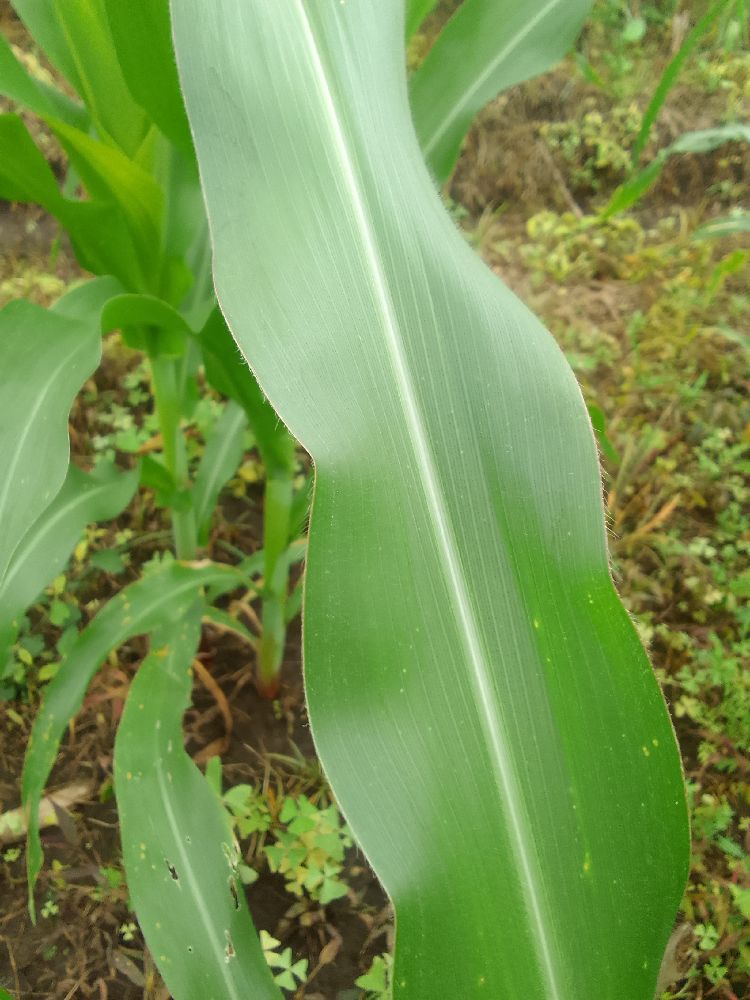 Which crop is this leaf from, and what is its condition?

maize, healthy
